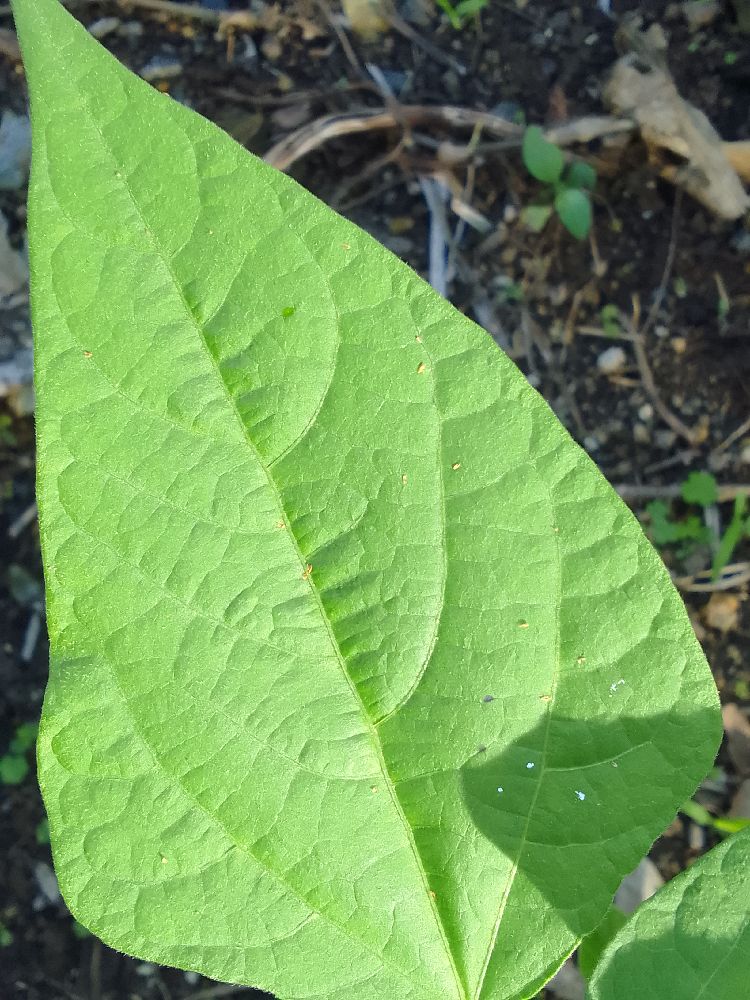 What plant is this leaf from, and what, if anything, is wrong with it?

common bean, healthy
